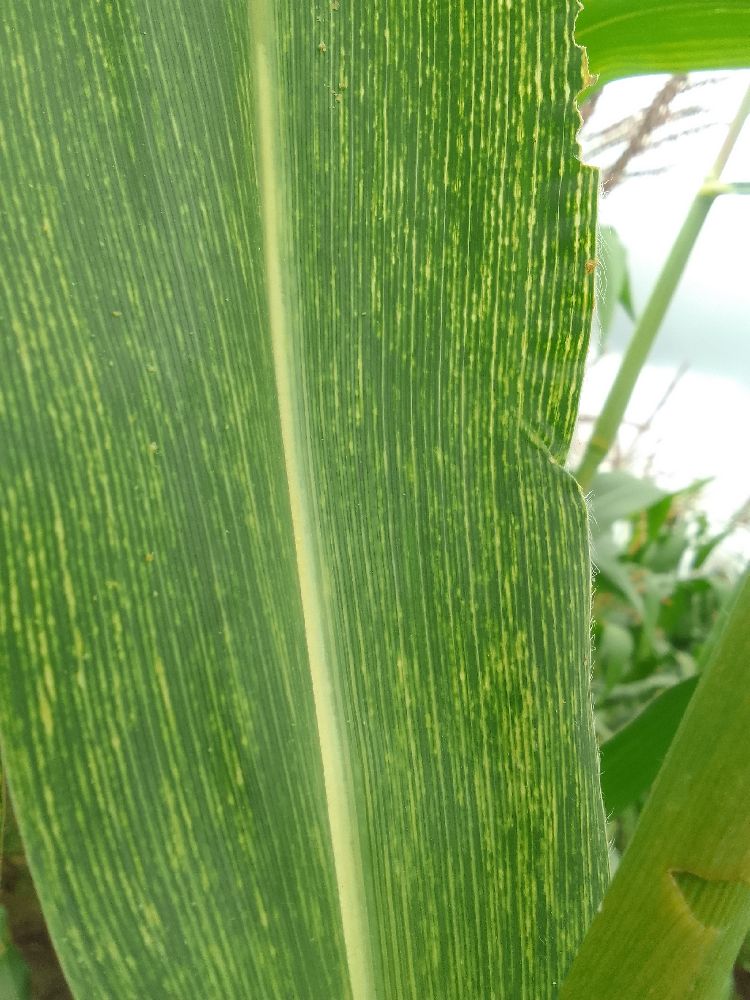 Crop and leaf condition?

maize, maize streak virus
